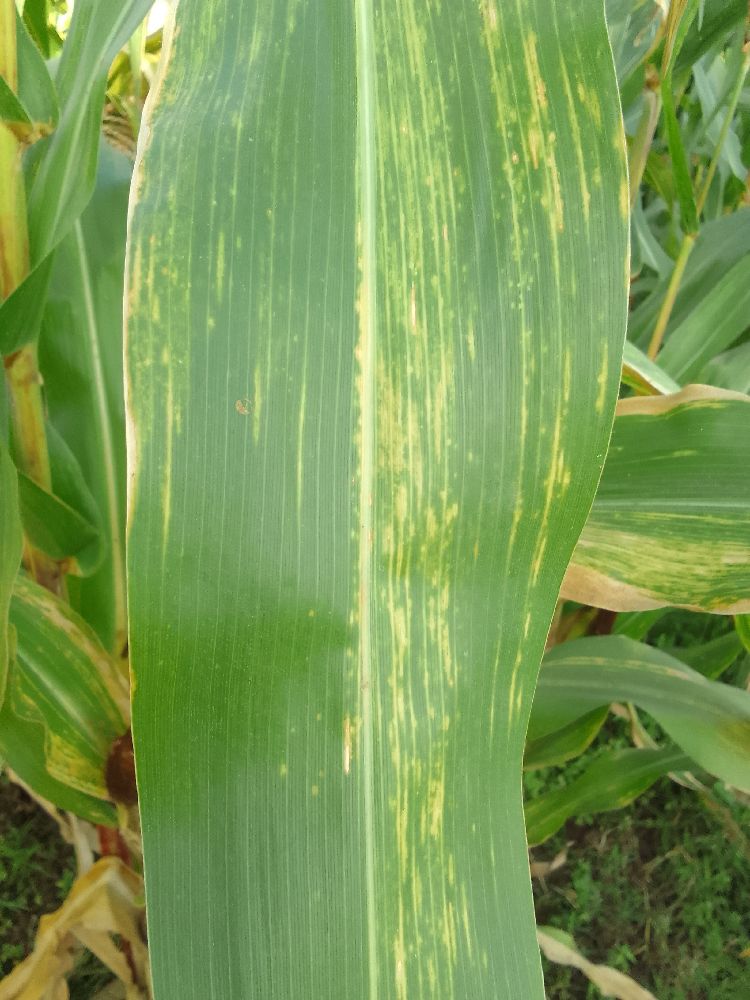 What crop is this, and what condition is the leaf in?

maize, maize lethal necrosis
